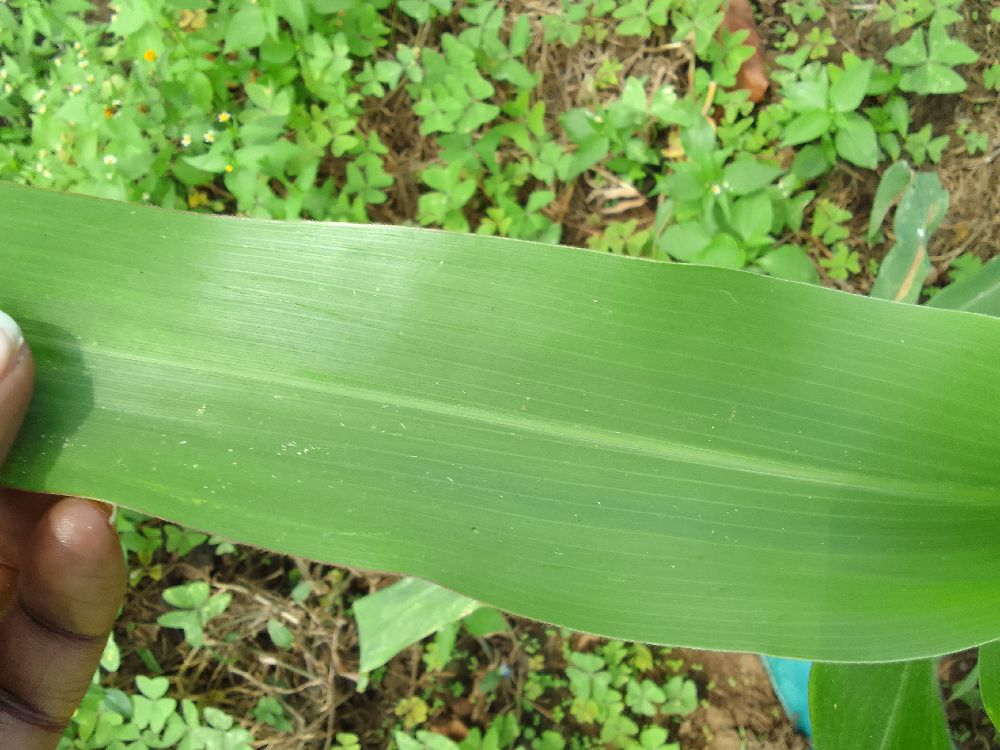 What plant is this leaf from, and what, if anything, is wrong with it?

maize, healthy
